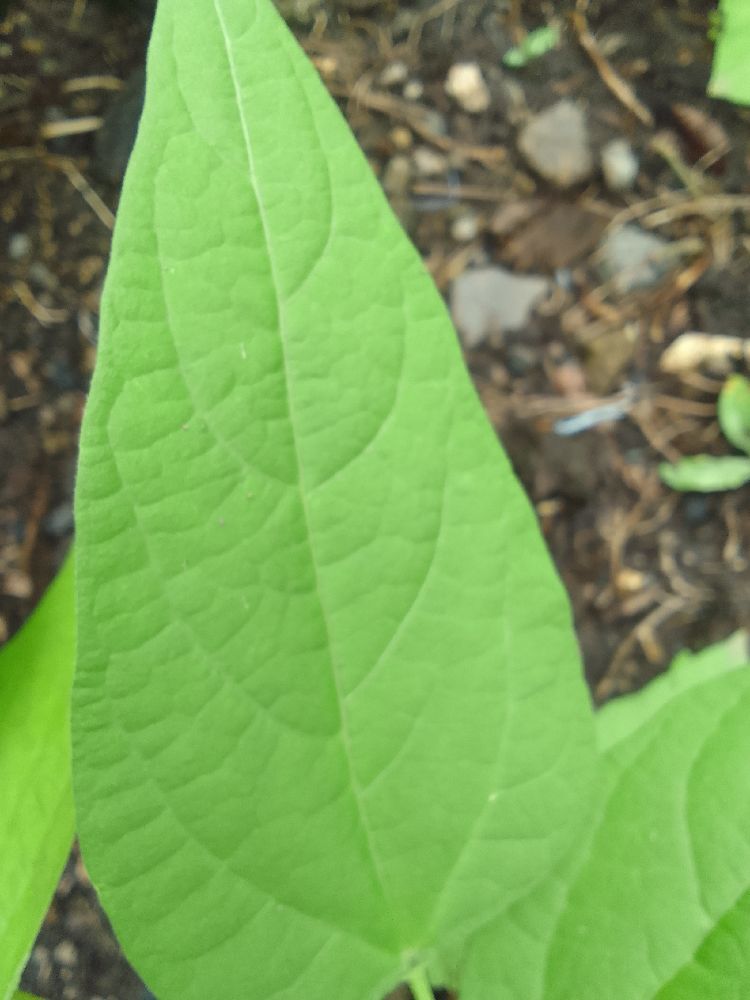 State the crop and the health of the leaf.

common bean, healthy
